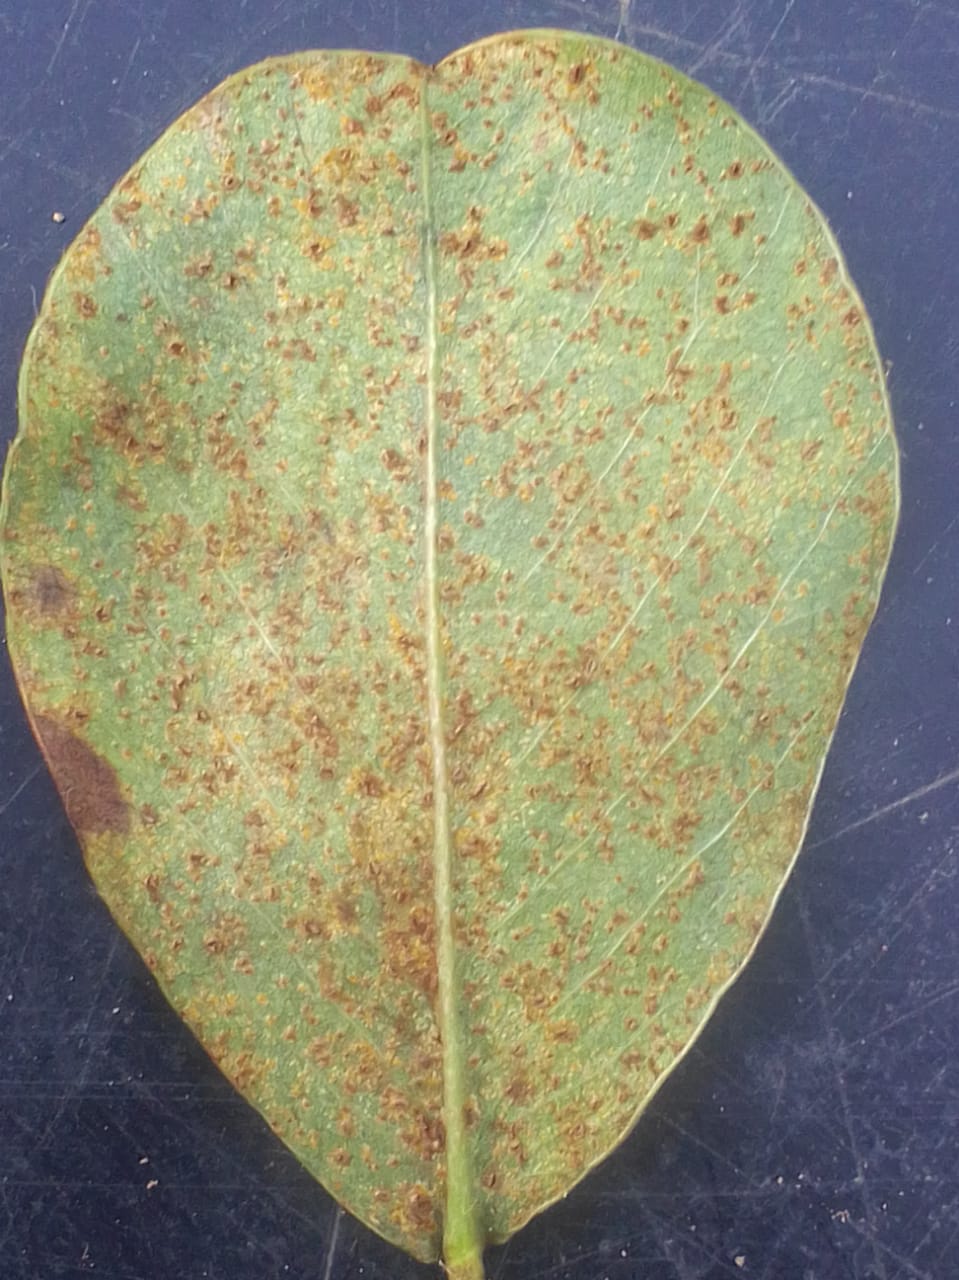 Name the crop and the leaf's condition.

peanut, puccinia arachidis
